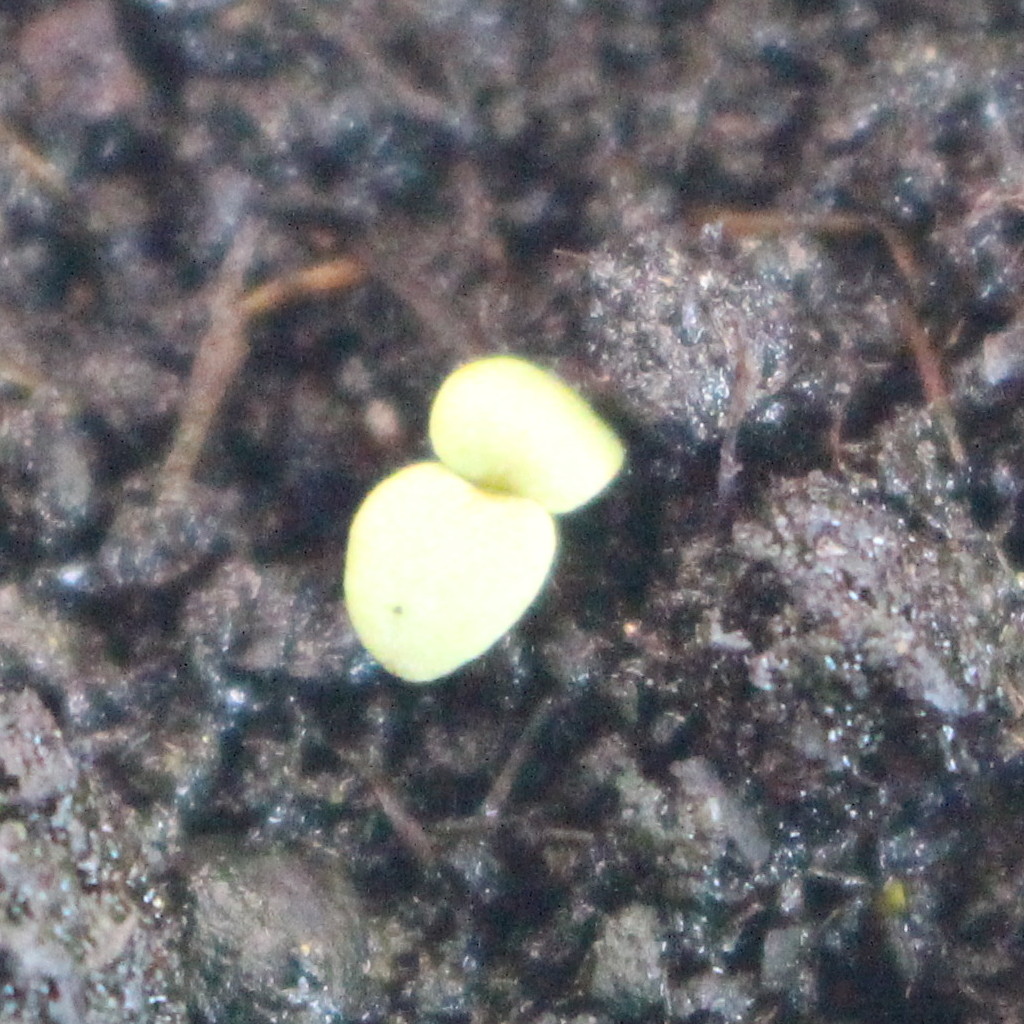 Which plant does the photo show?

Veronica persica
